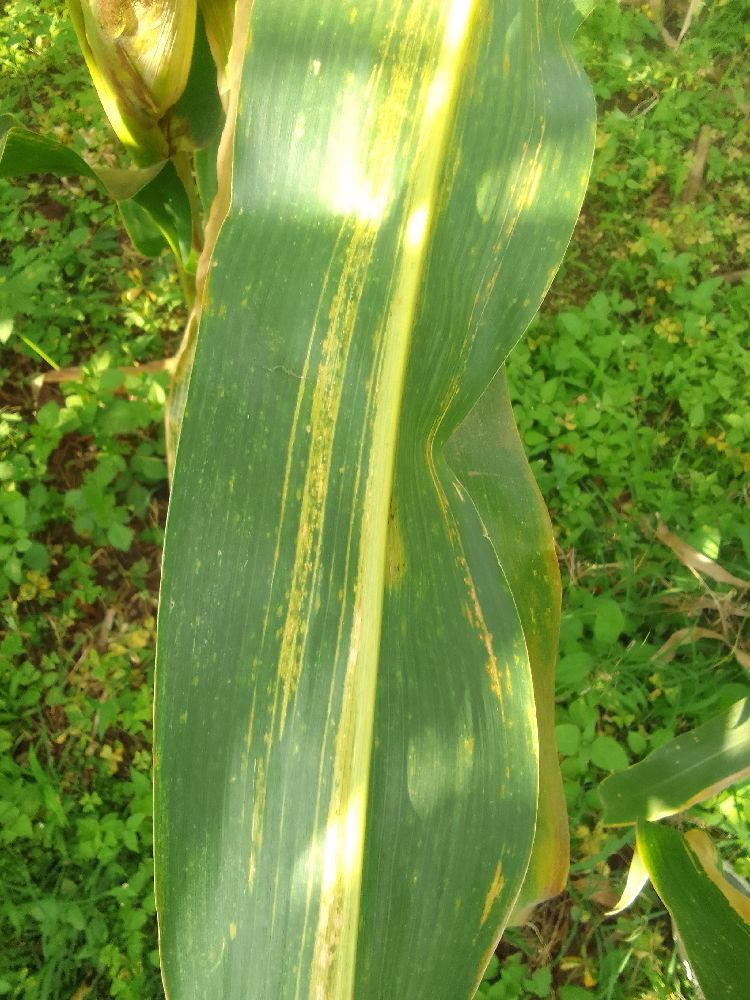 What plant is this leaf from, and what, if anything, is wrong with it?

maize, maize lethal necrosis
